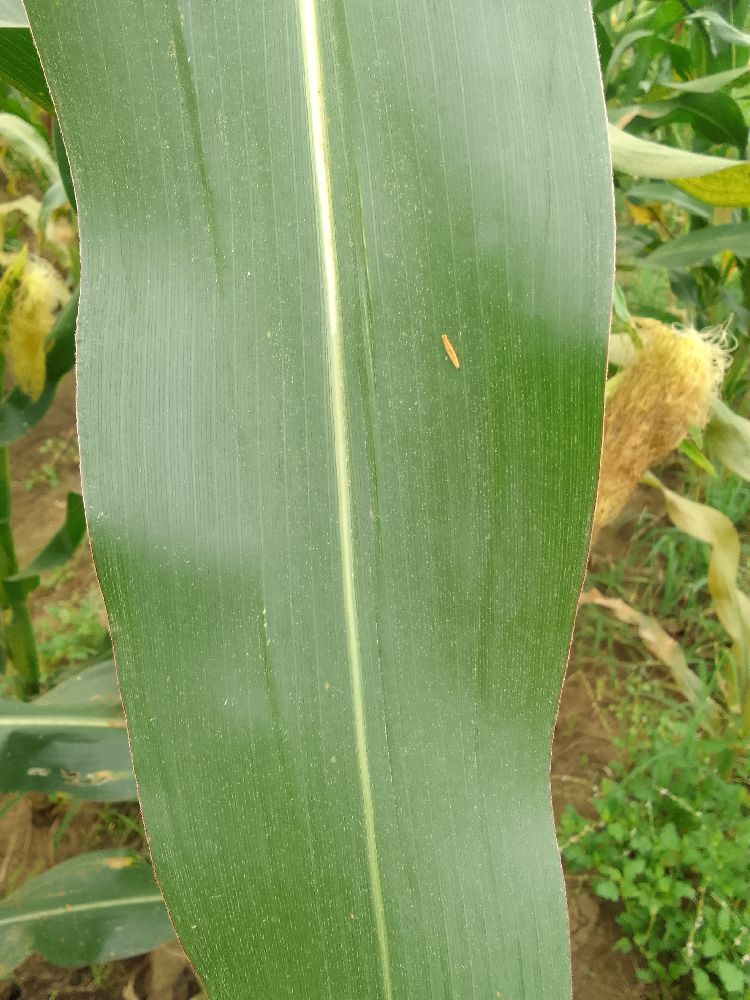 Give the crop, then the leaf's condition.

maize, healthy
